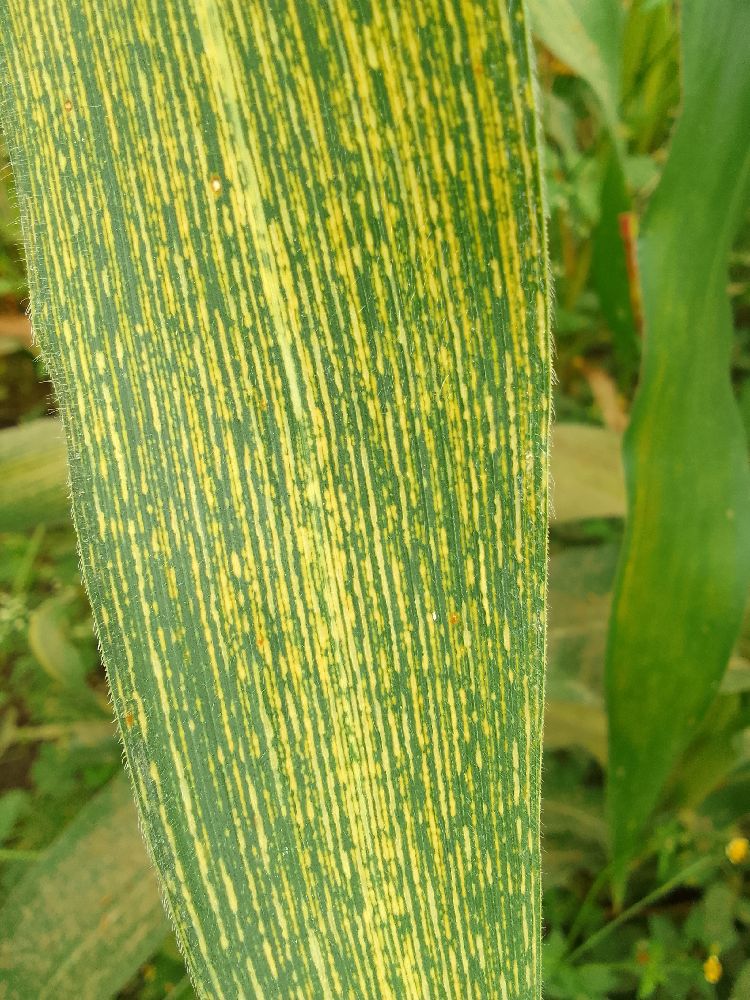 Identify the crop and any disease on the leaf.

maize, maize streak virus
